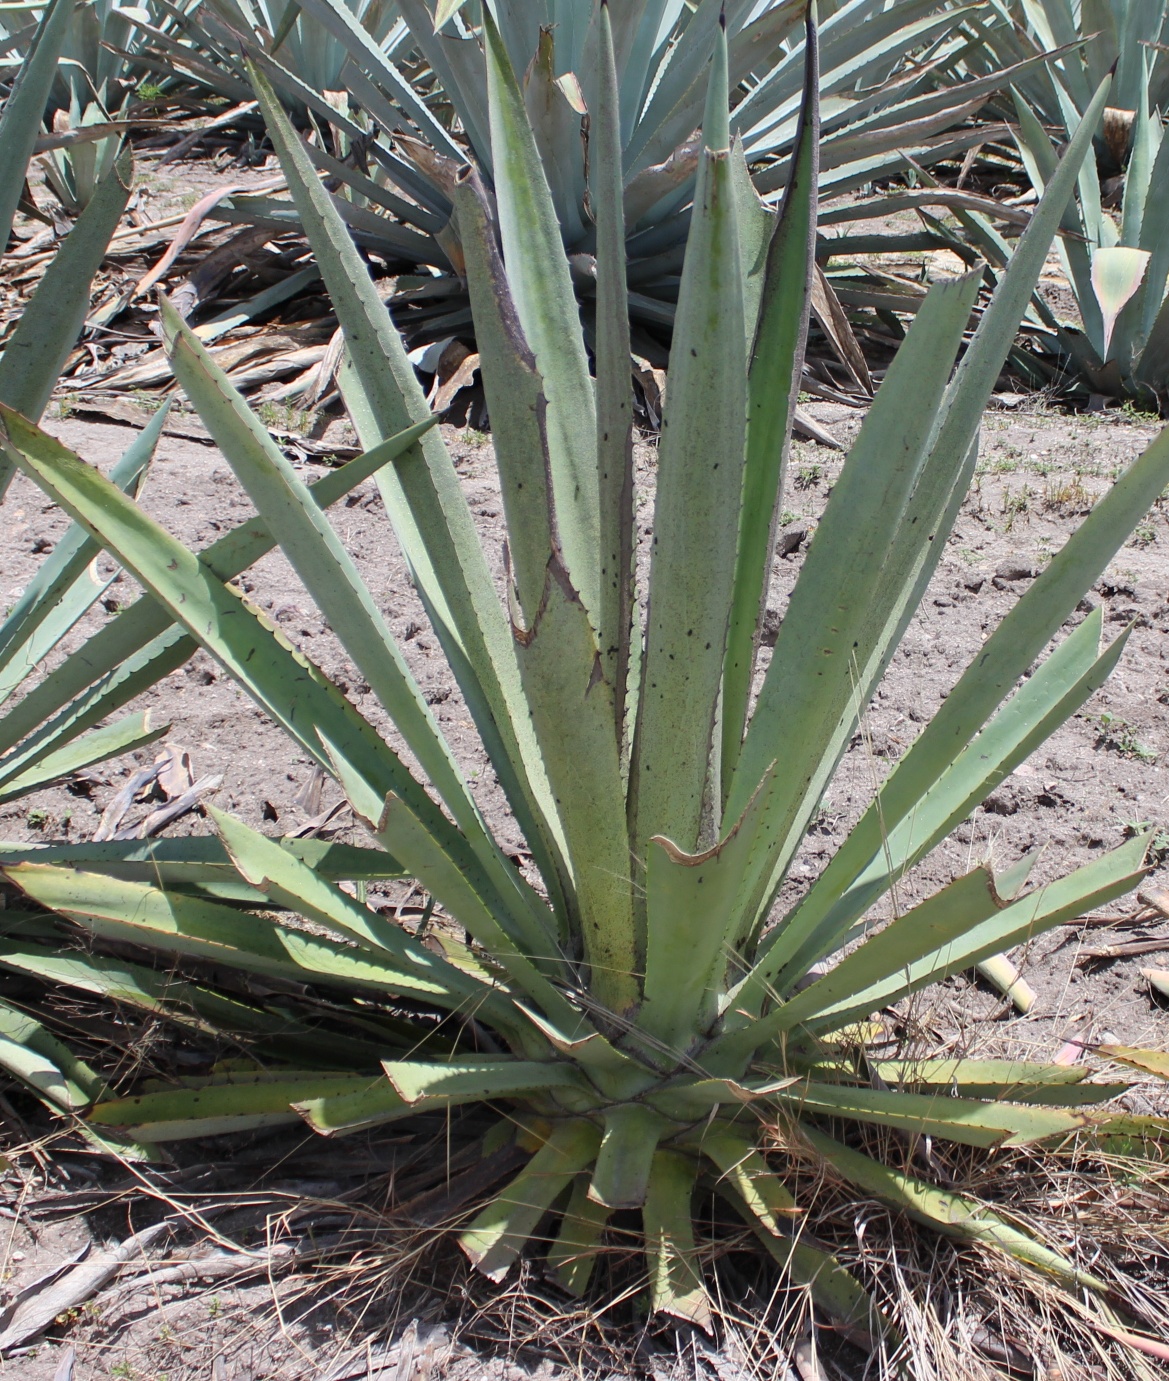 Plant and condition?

agave, yellow
